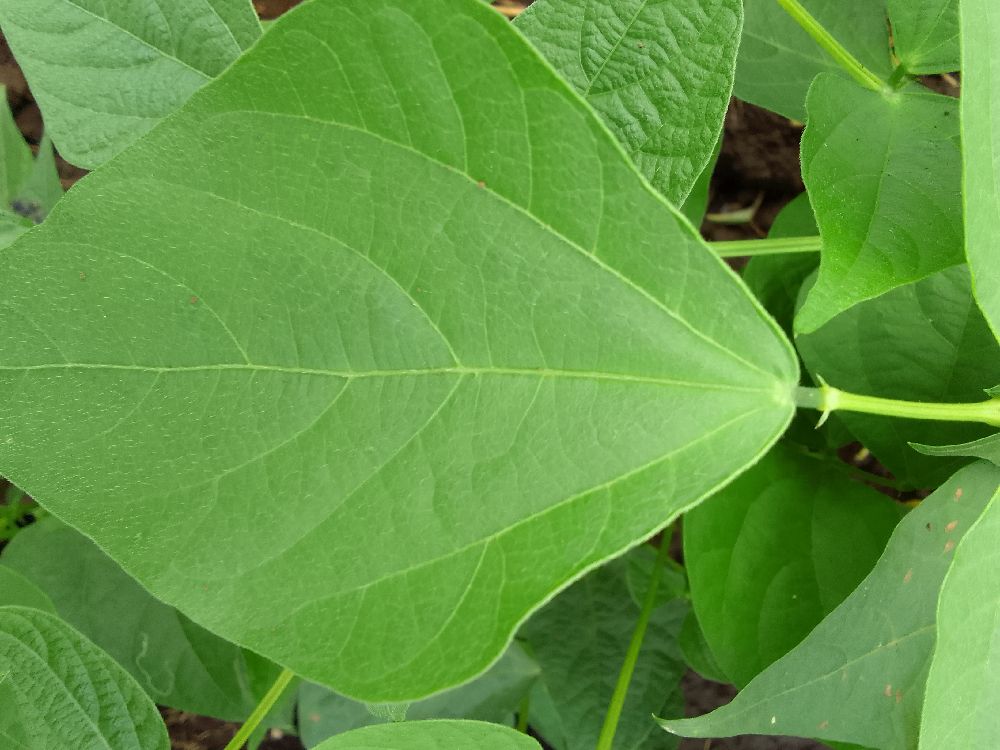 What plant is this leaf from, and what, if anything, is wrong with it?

common bean, healthy
